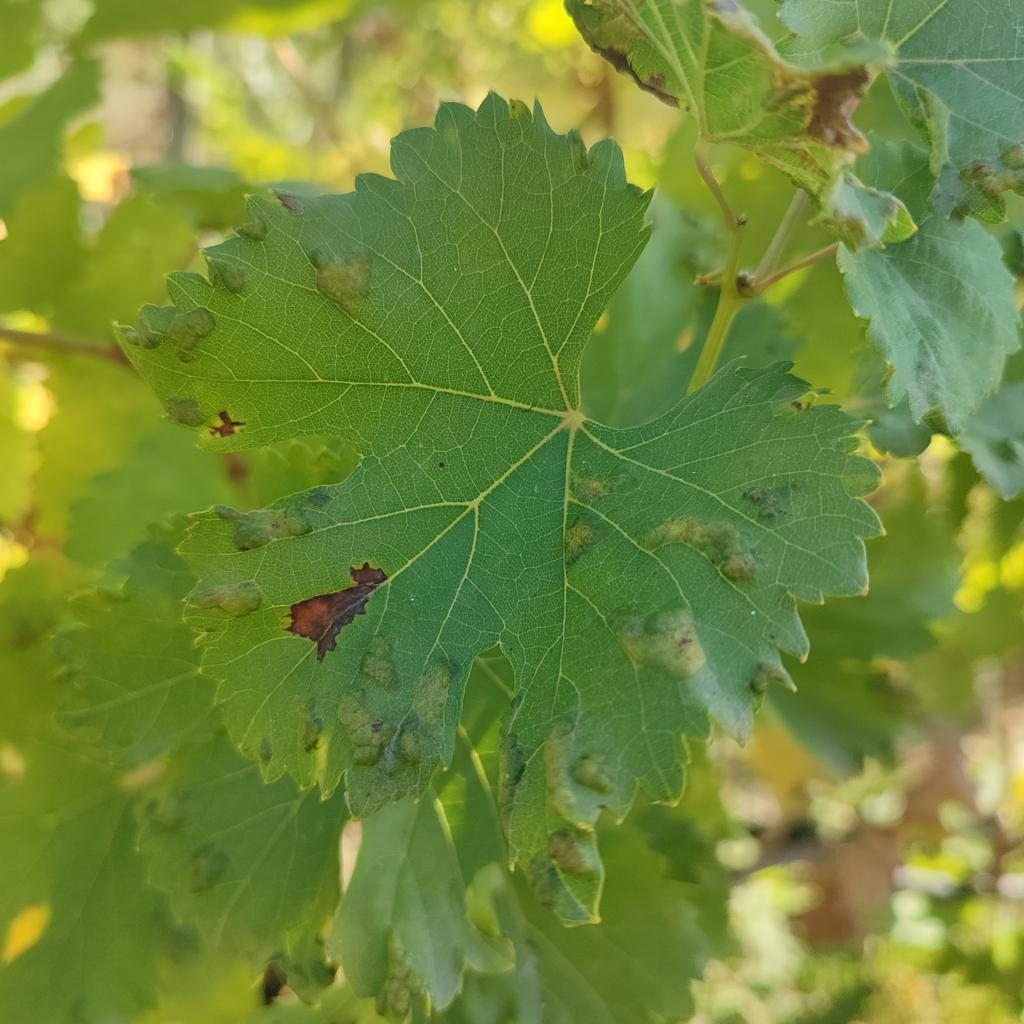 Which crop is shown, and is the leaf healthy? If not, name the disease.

grapevine, erineum mite
